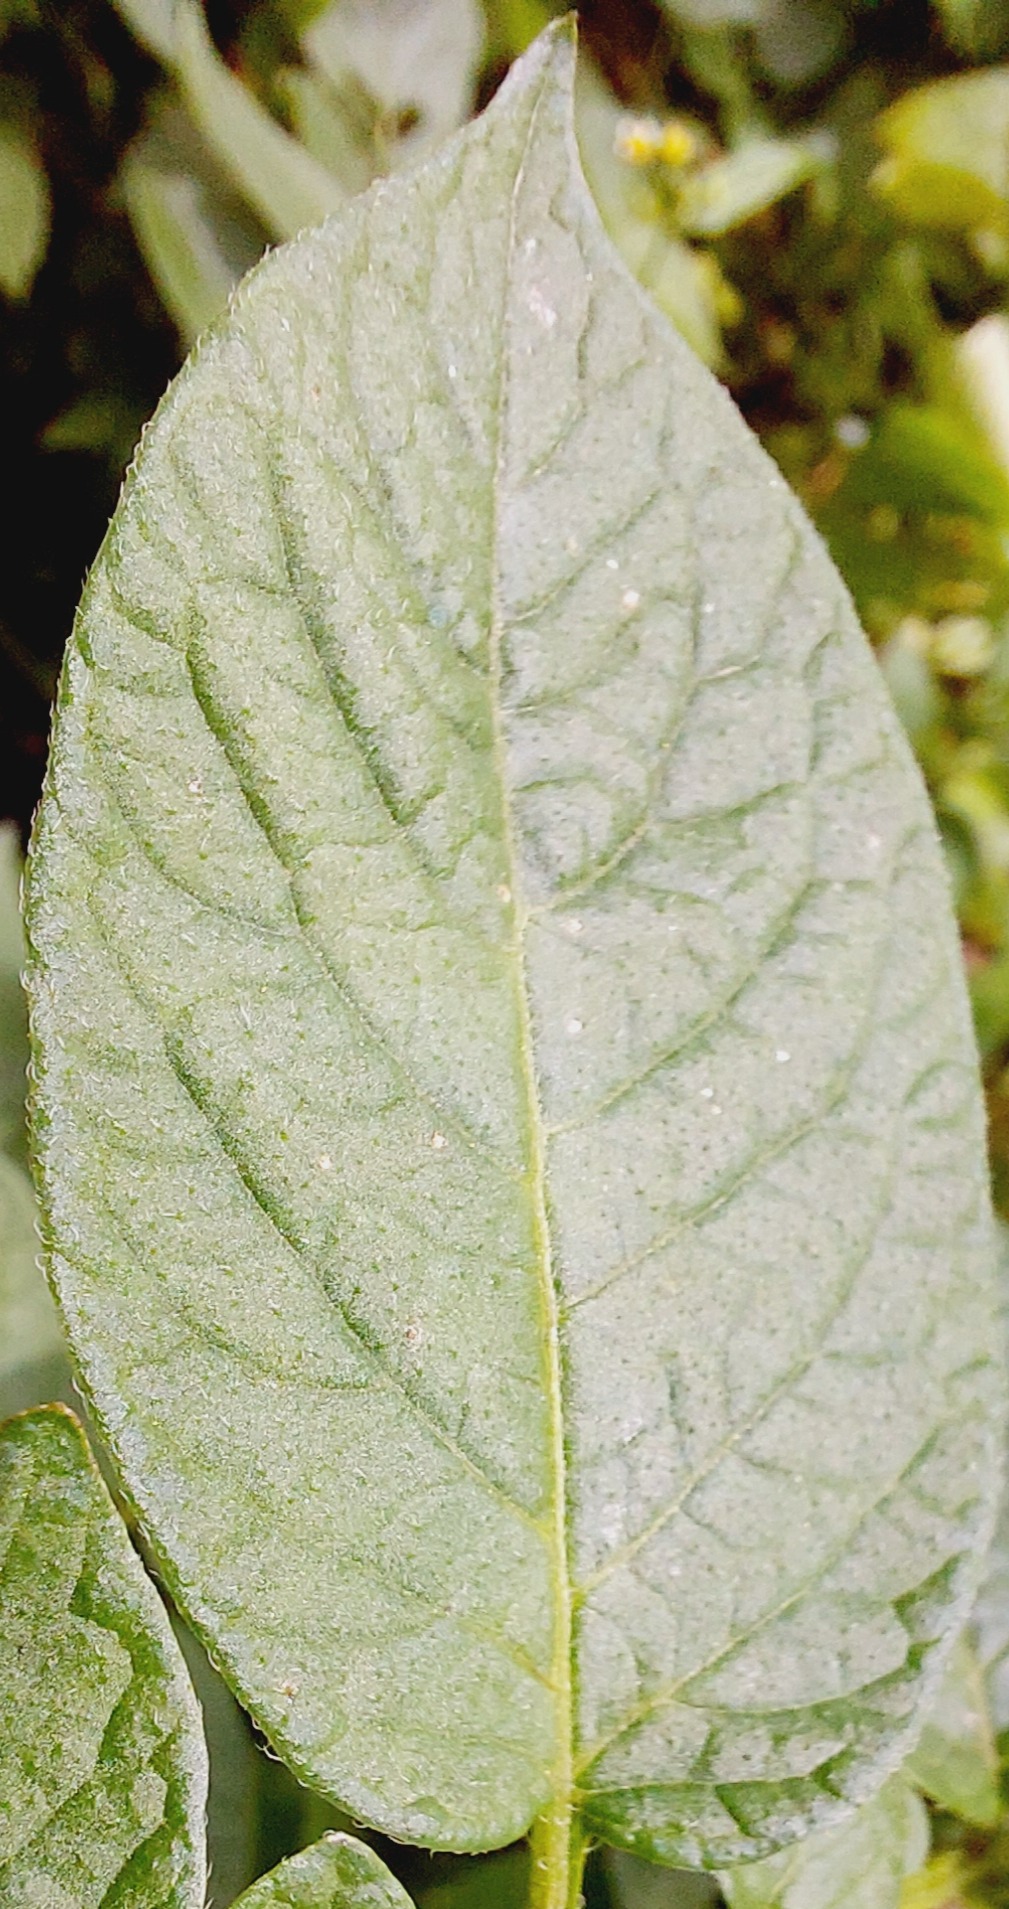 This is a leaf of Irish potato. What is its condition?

healthy
